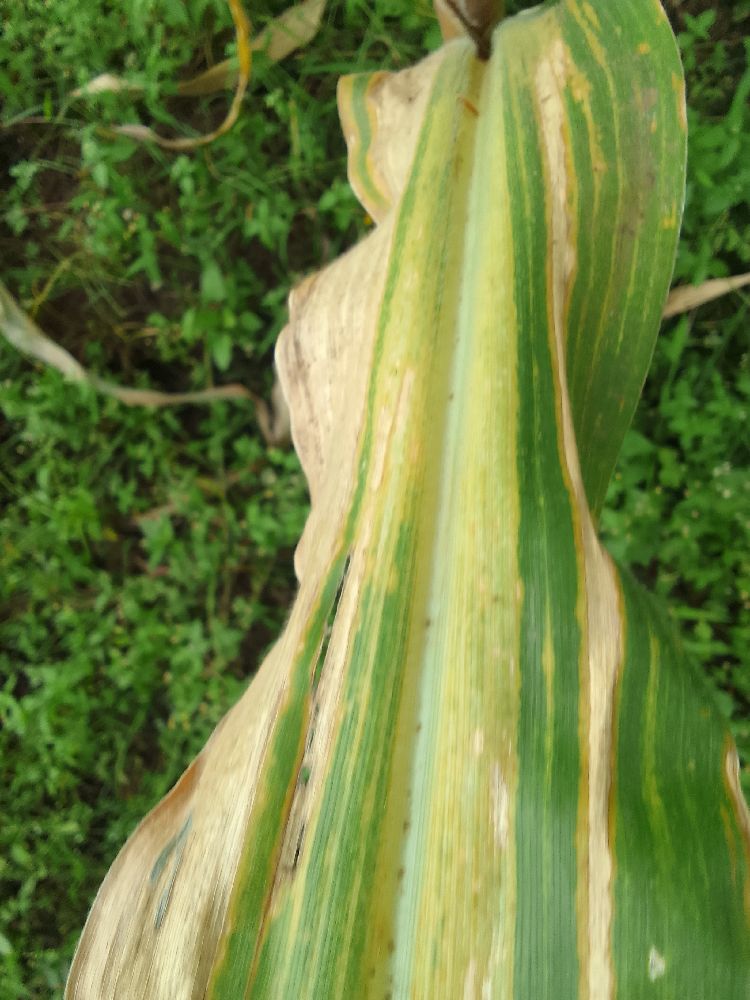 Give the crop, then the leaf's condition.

maize, maize lethal necrosis
